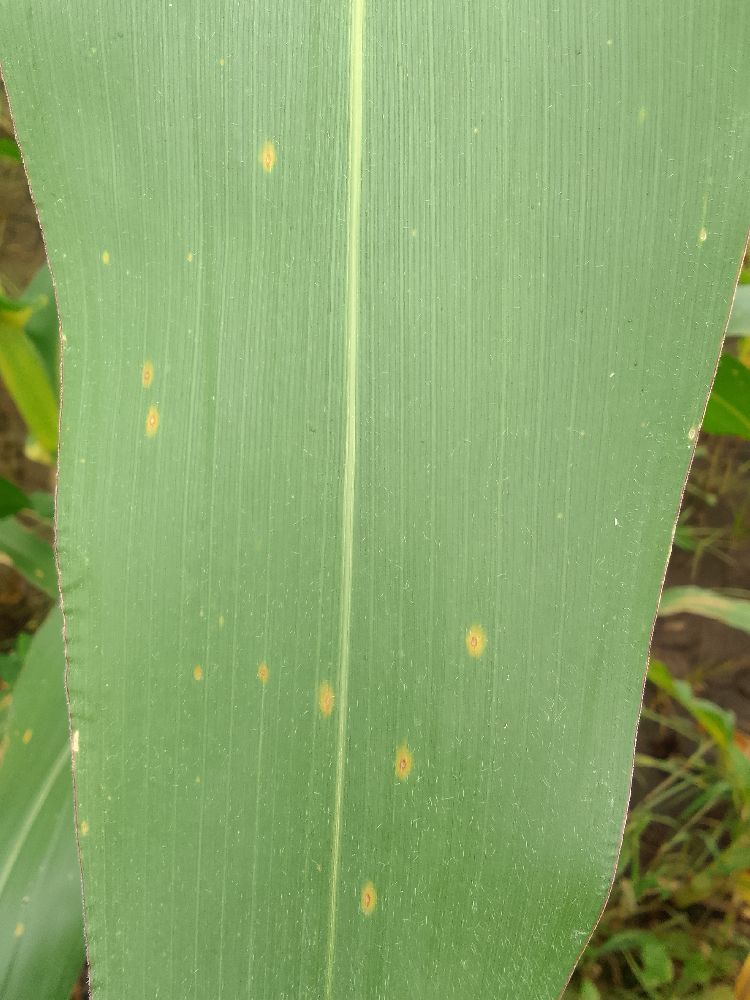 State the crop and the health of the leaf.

maize, healthy
